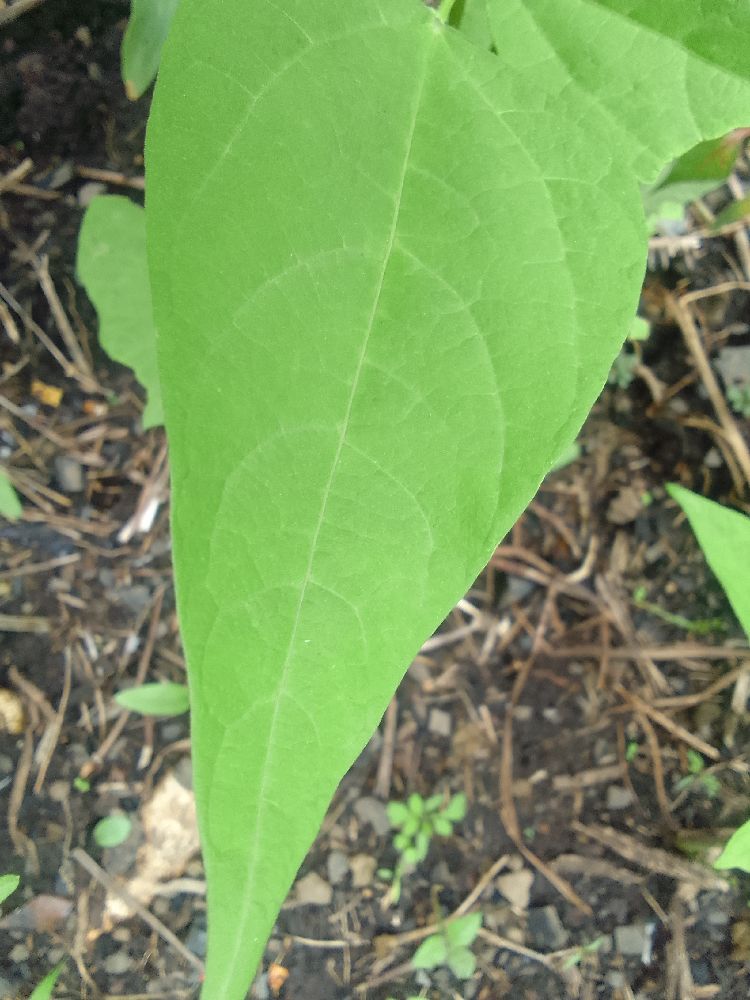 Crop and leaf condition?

common bean, healthy
